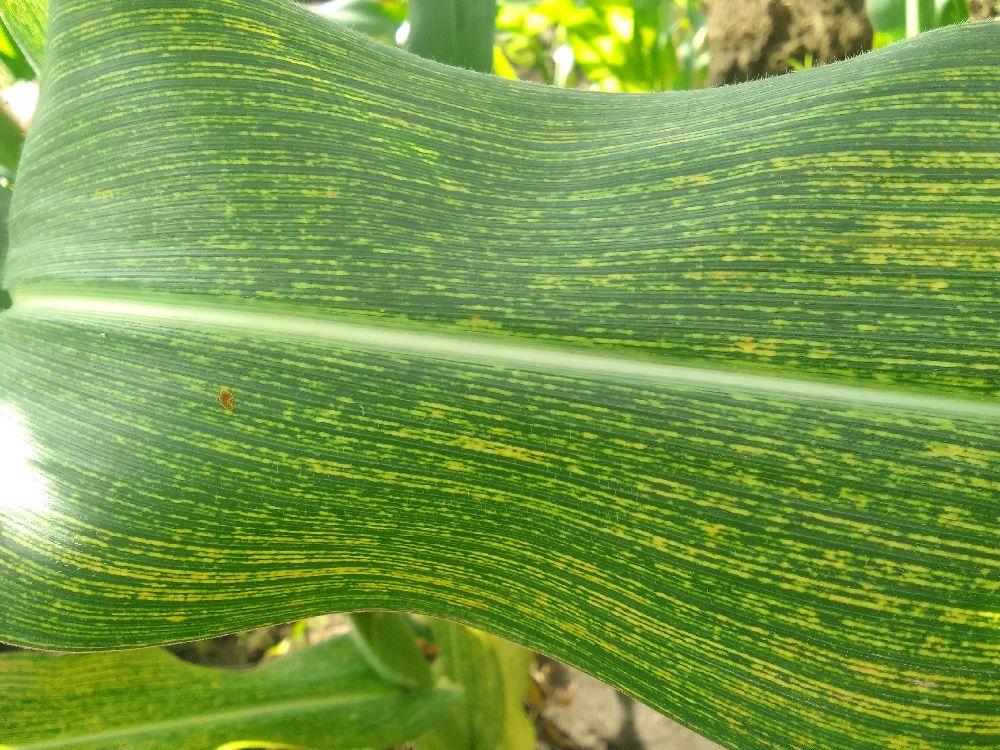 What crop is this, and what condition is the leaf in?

maize, maize streak virus
